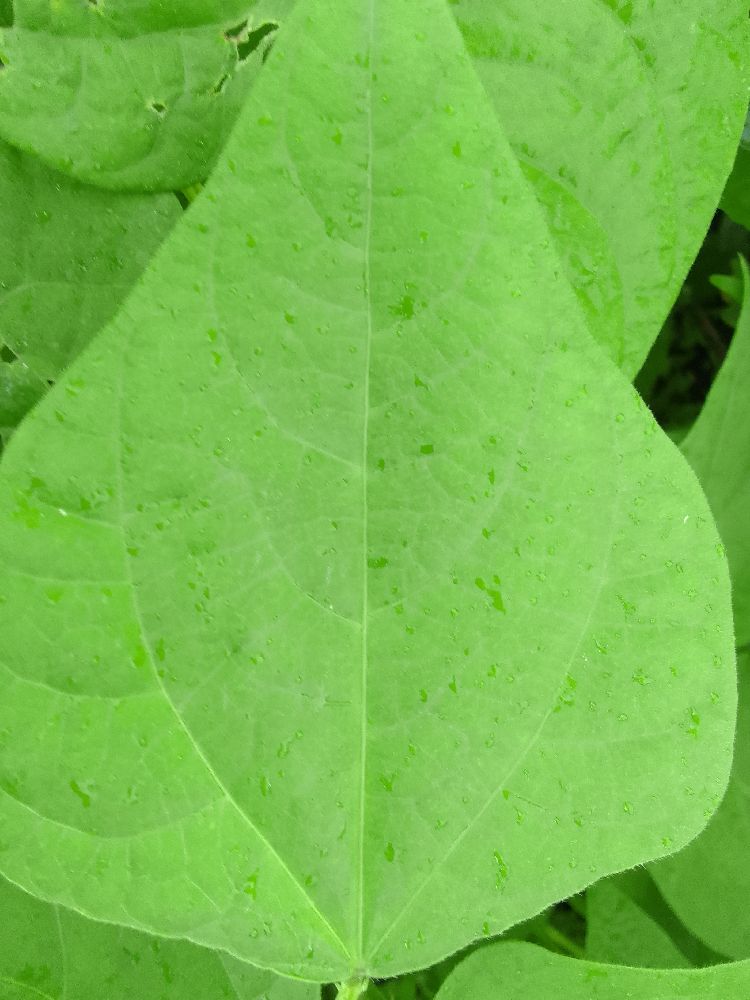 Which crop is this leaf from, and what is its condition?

common bean, healthy
